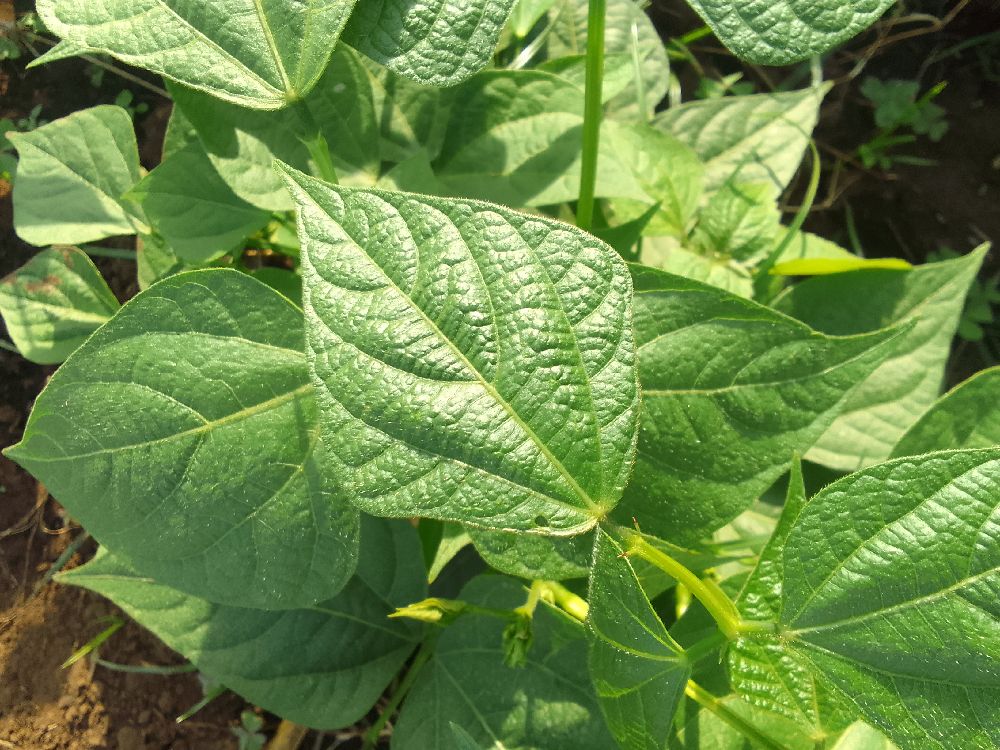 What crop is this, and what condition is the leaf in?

common bean, healthy
